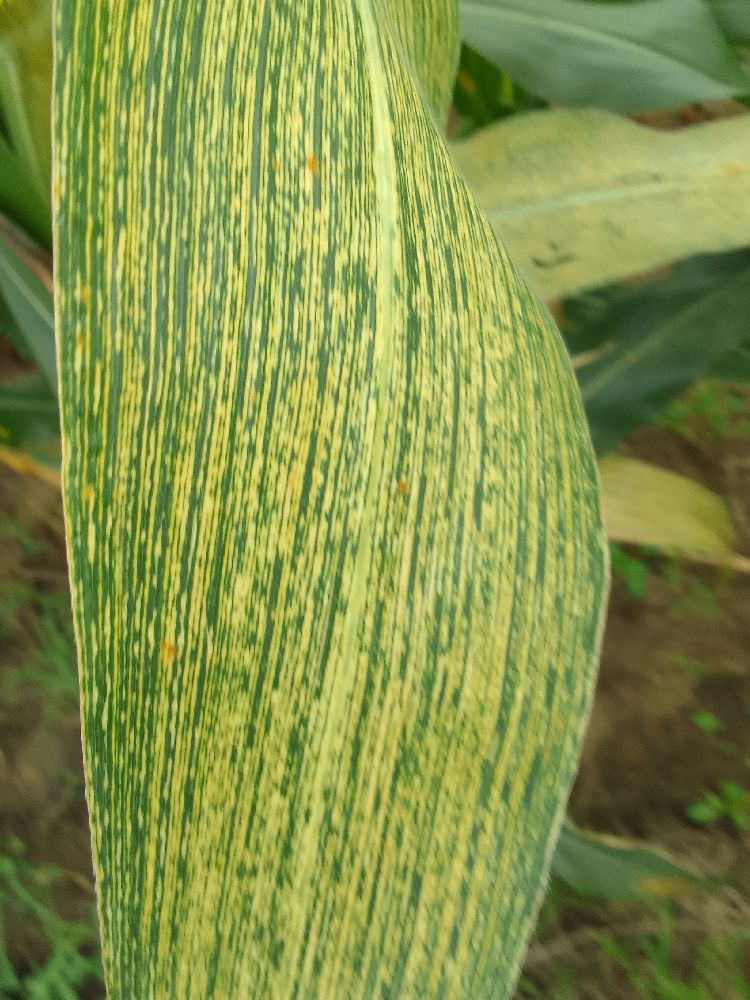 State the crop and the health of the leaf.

maize, maize streak virus
